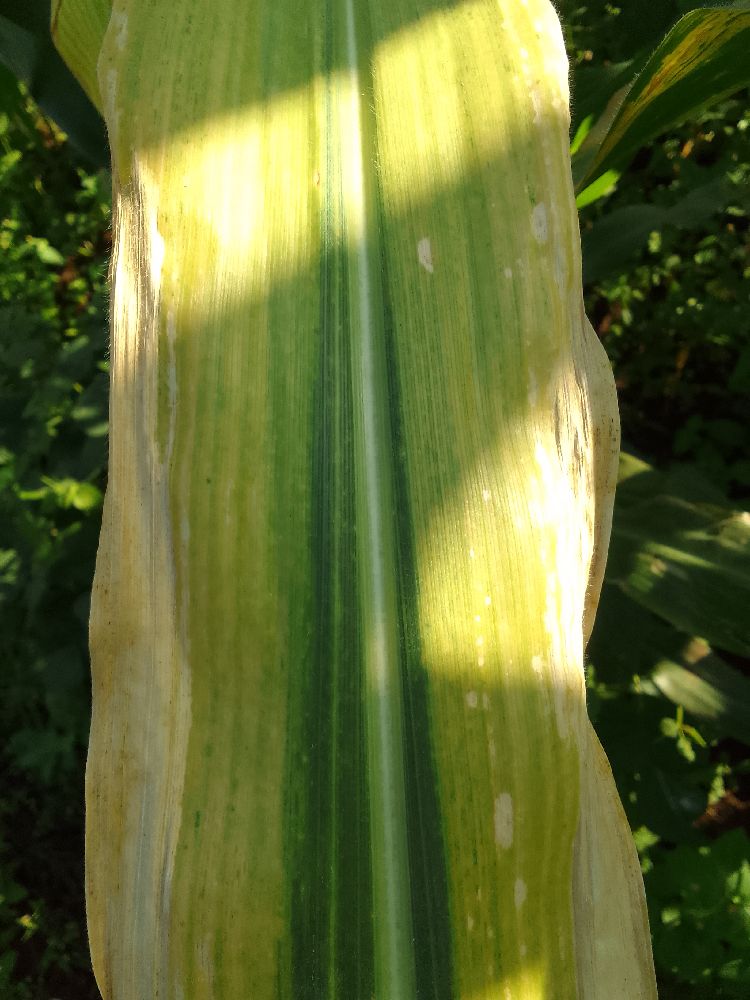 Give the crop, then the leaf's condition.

maize, maize lethal necrosis
